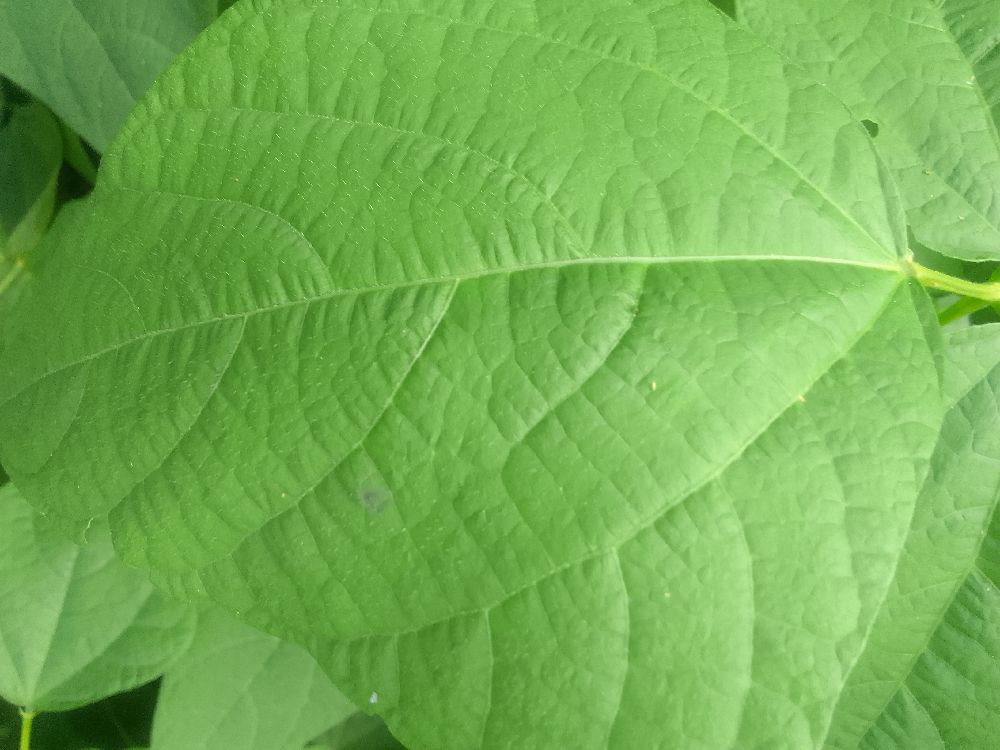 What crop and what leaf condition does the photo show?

common bean, healthy
